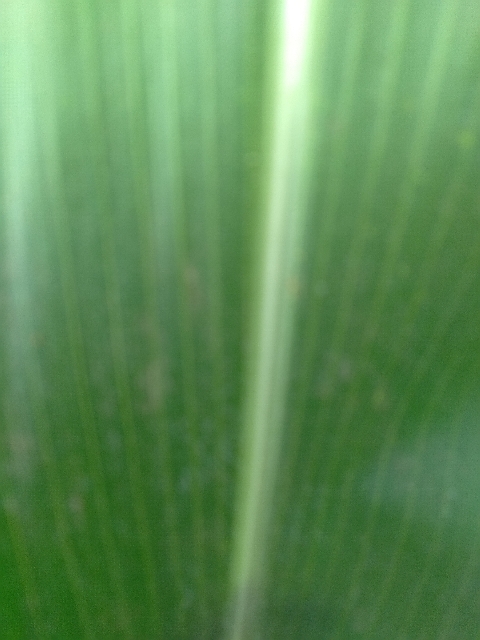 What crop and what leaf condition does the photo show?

maize, healthy
